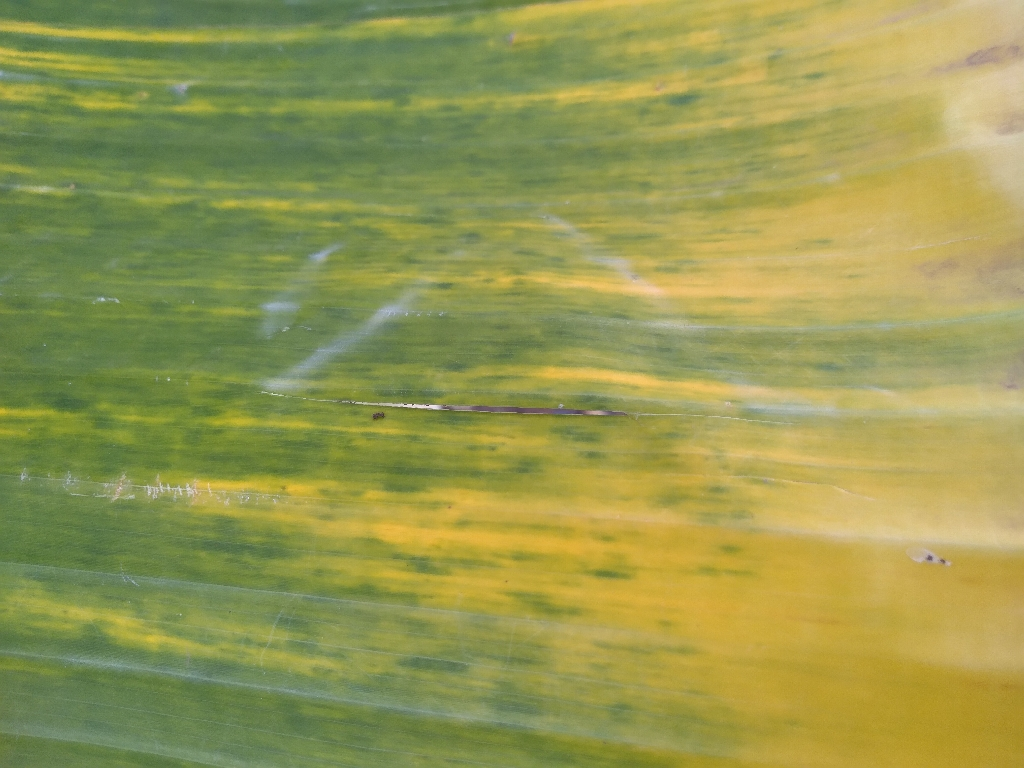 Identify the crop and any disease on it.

banana, fusarium wilt race 1
